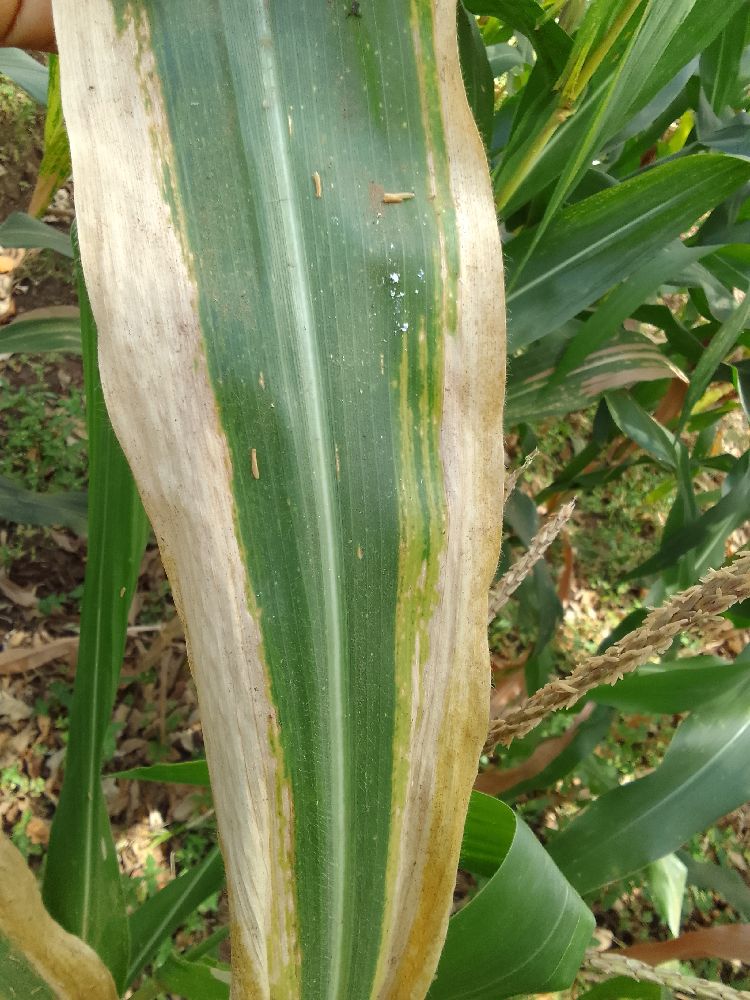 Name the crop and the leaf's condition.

maize, maize lethal necrosis
